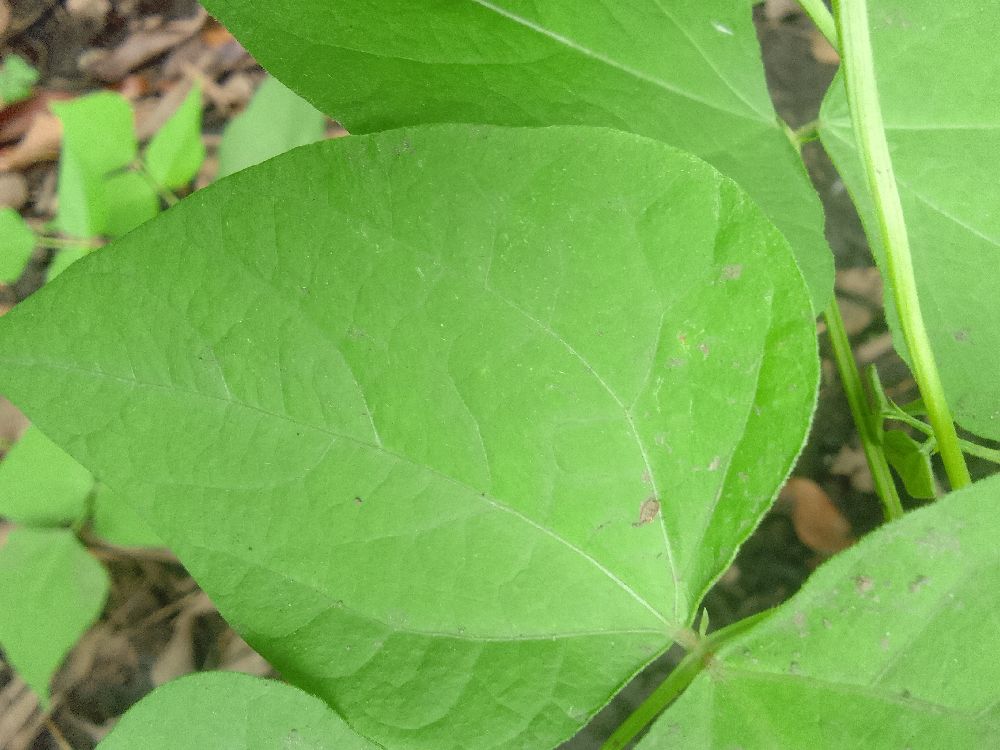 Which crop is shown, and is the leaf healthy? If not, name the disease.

common bean, healthy
